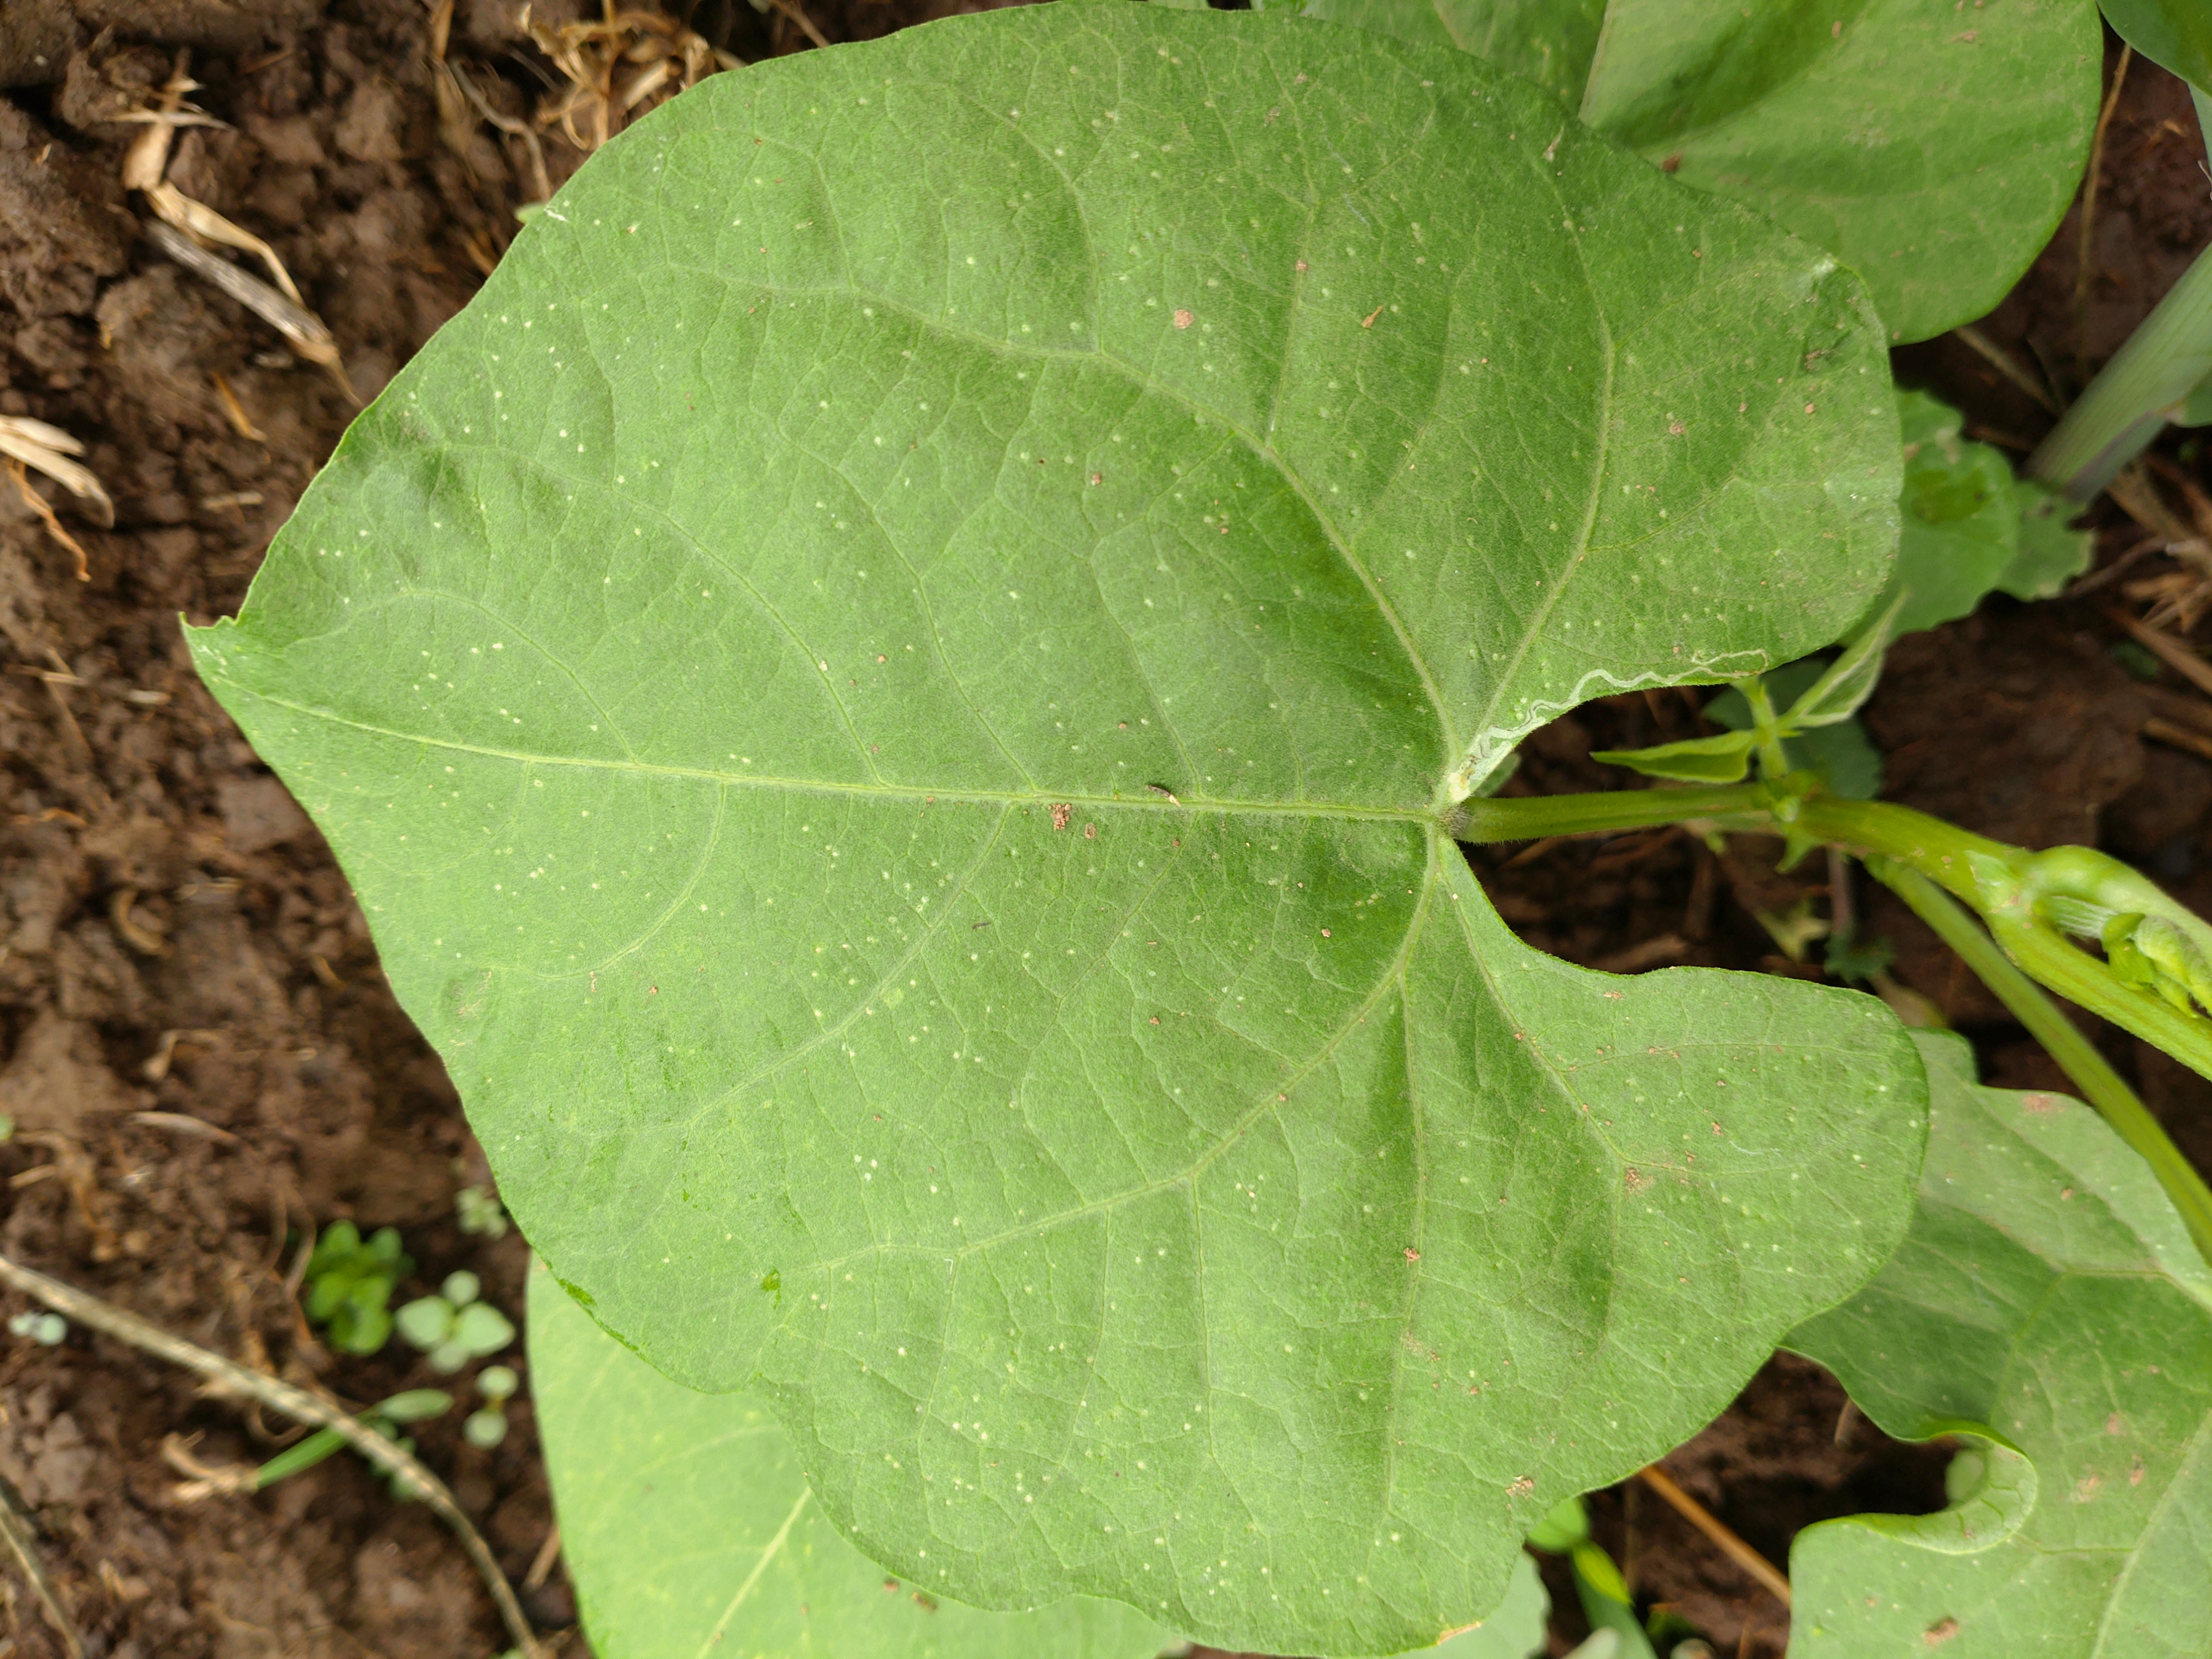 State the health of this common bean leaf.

healthy
